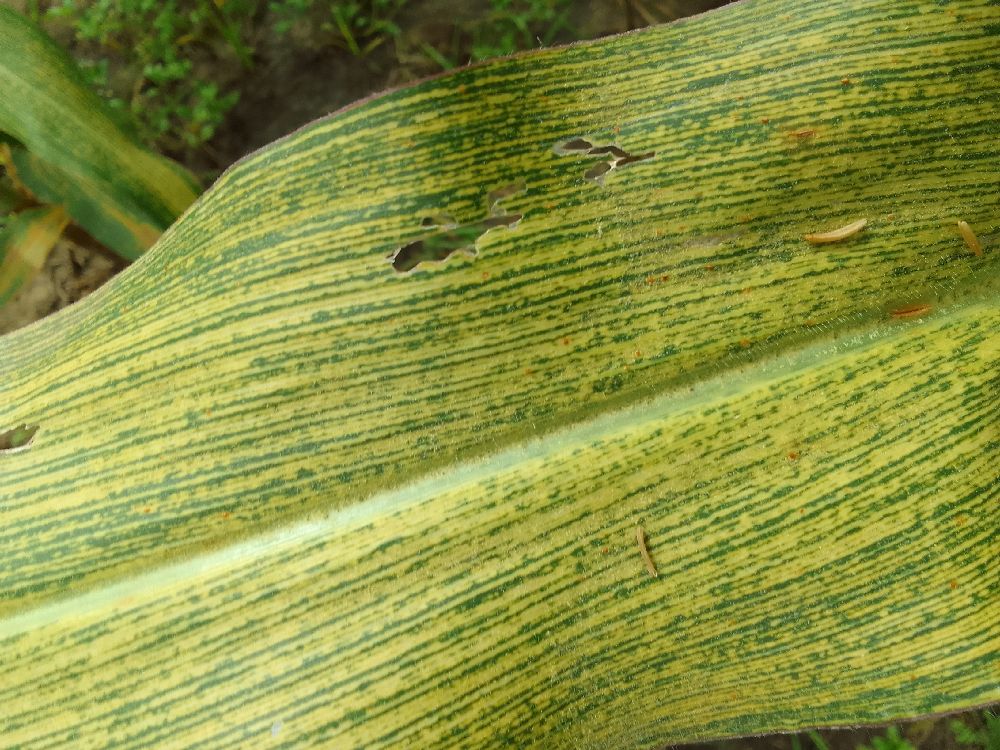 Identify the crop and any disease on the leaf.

maize, maize streak virus
